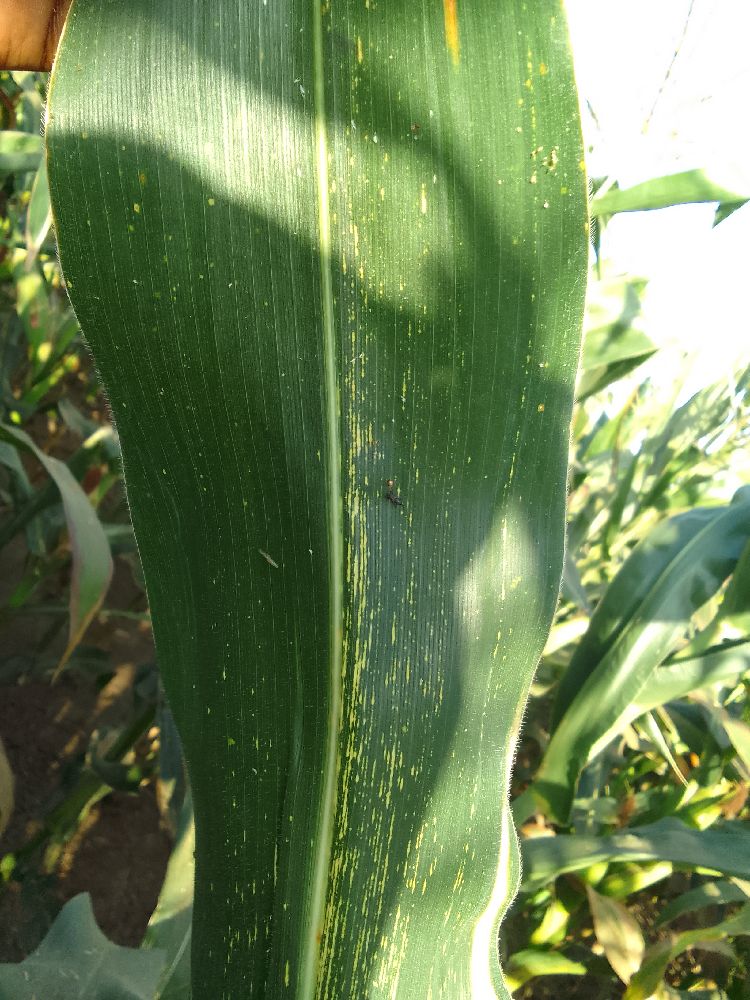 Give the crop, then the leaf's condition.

maize, maize streak virus
